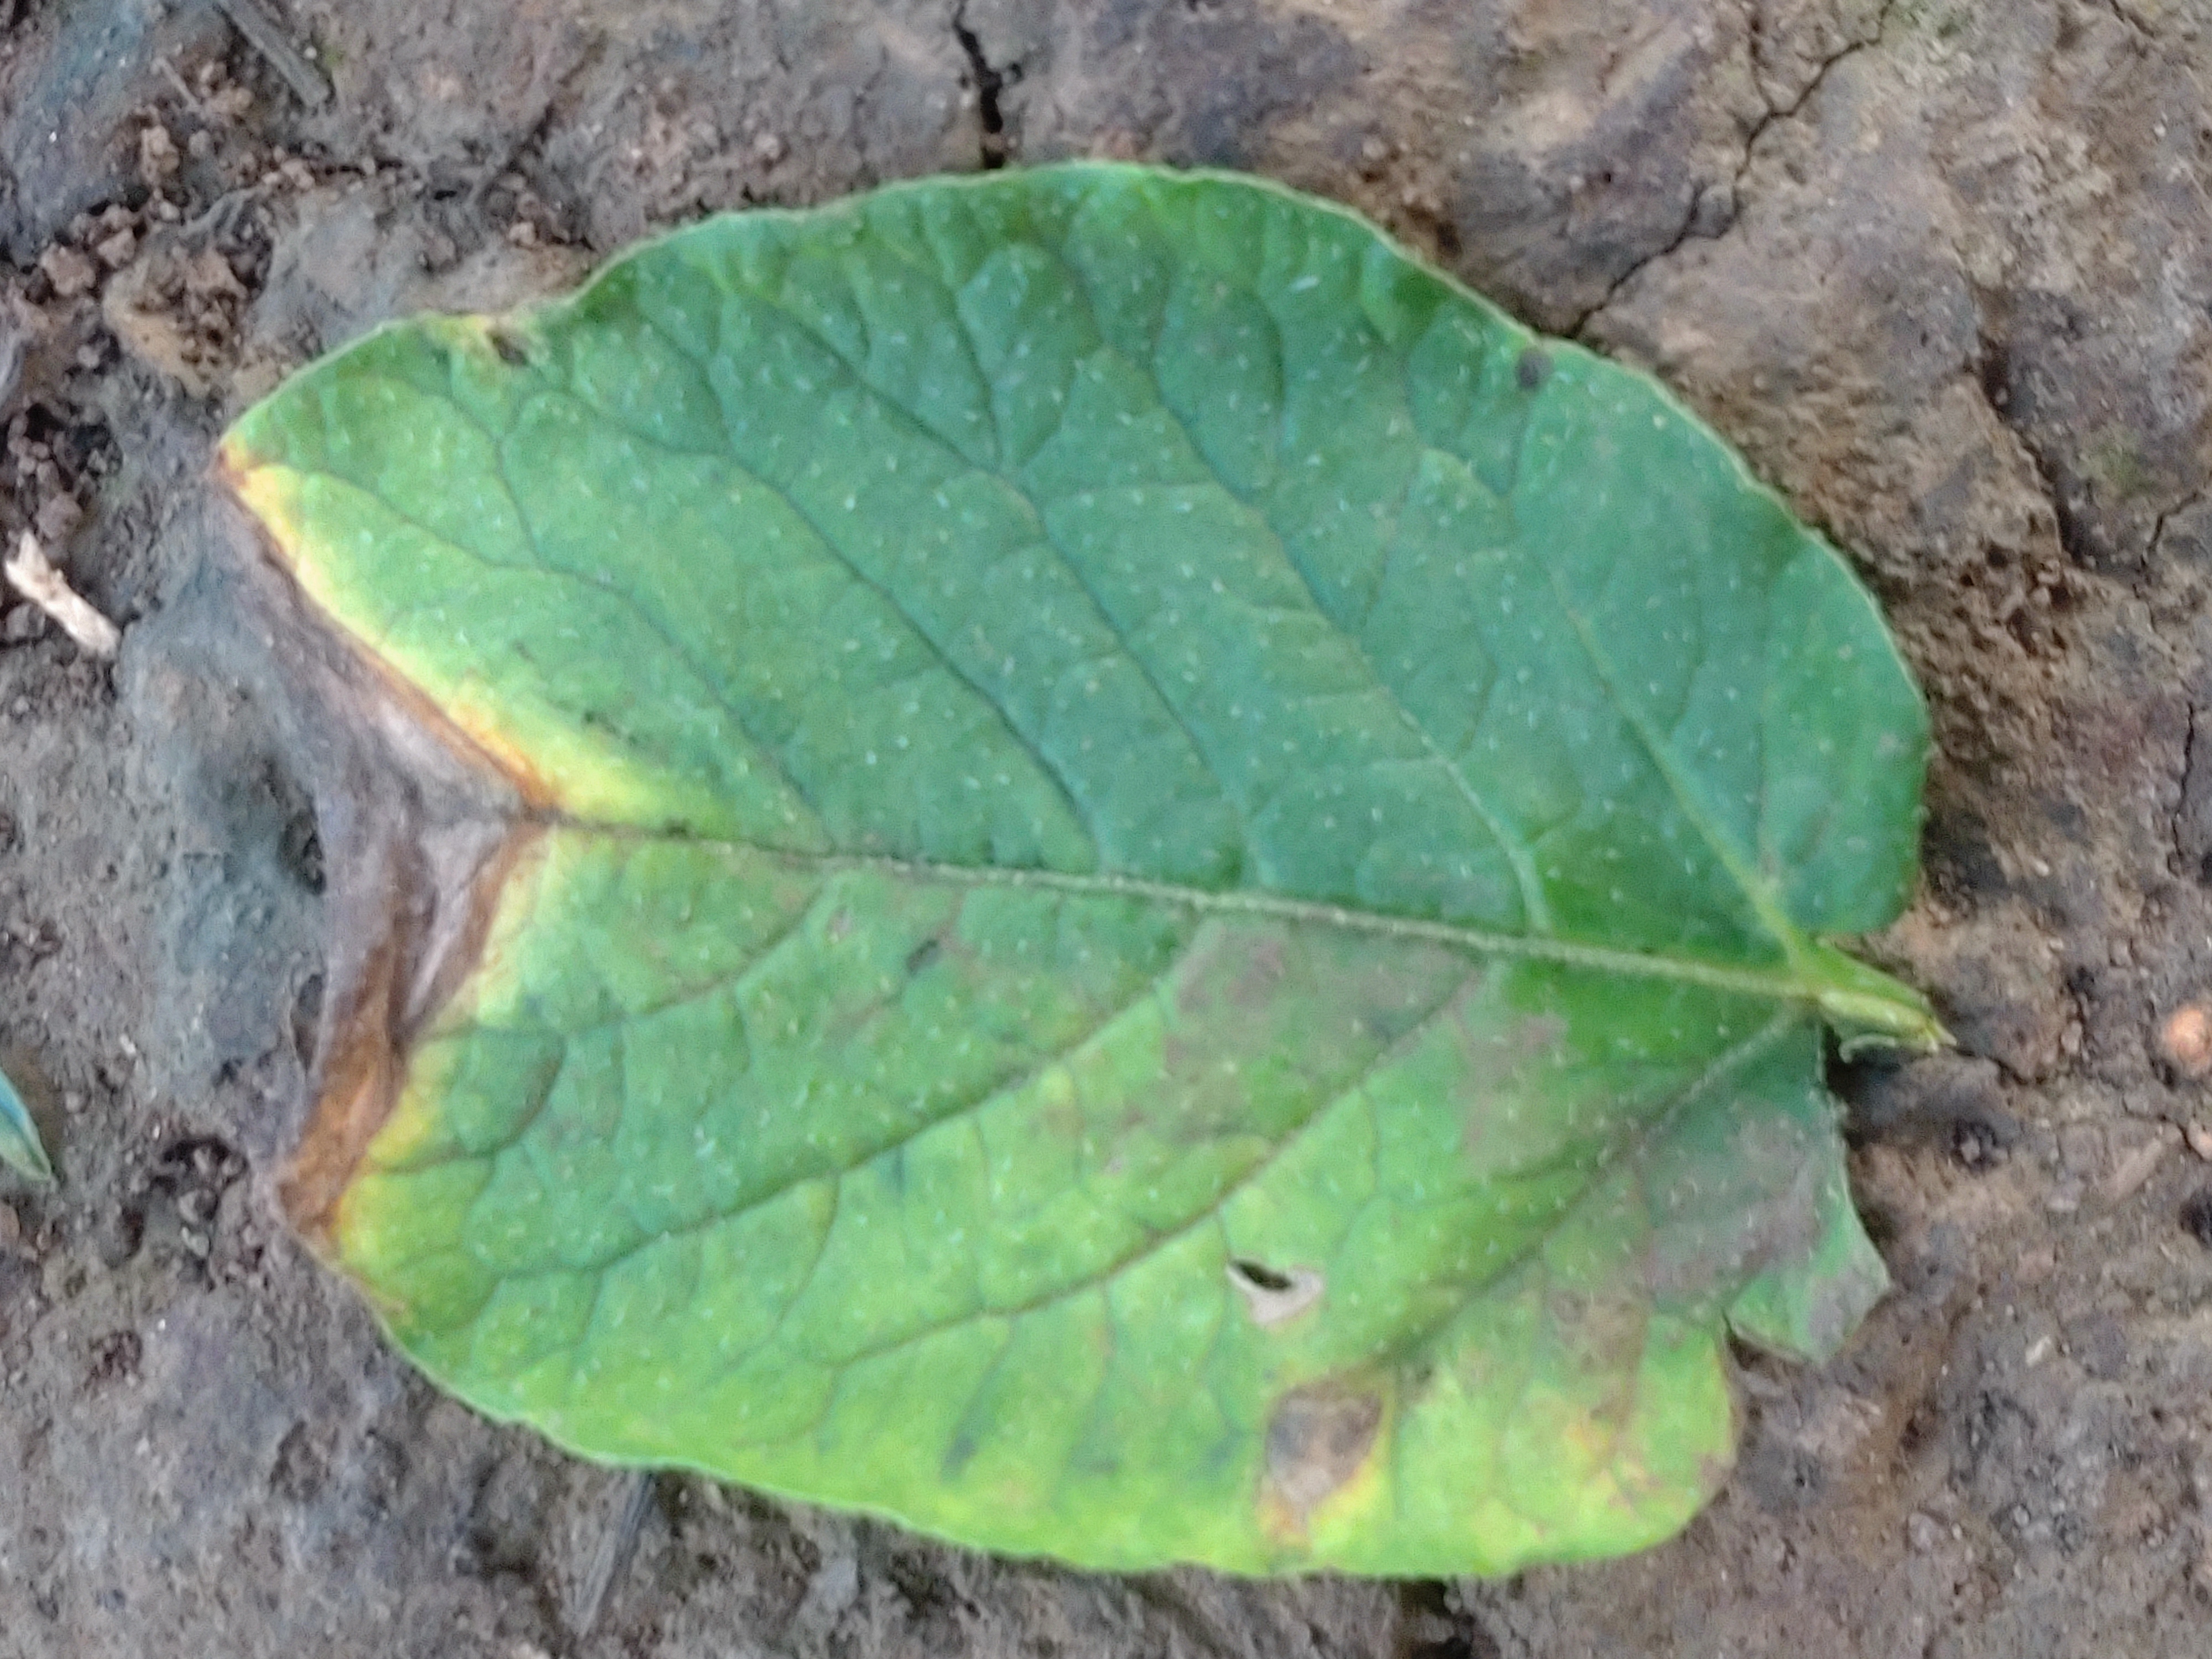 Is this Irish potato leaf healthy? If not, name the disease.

early blight
